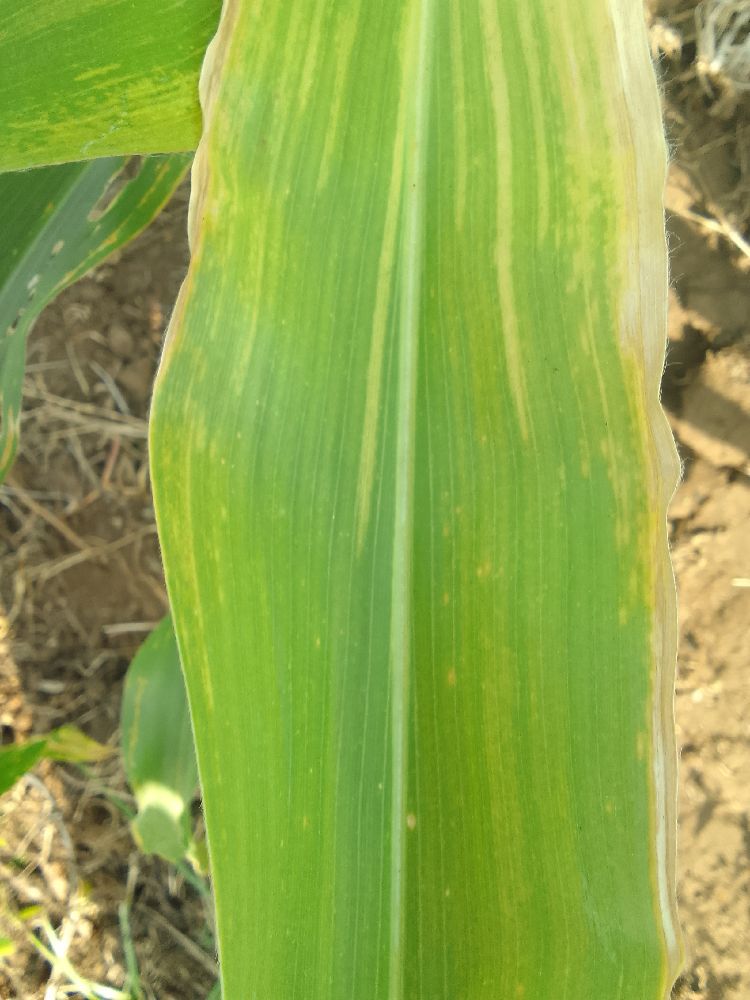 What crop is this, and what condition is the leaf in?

maize, maize lethal necrosis
